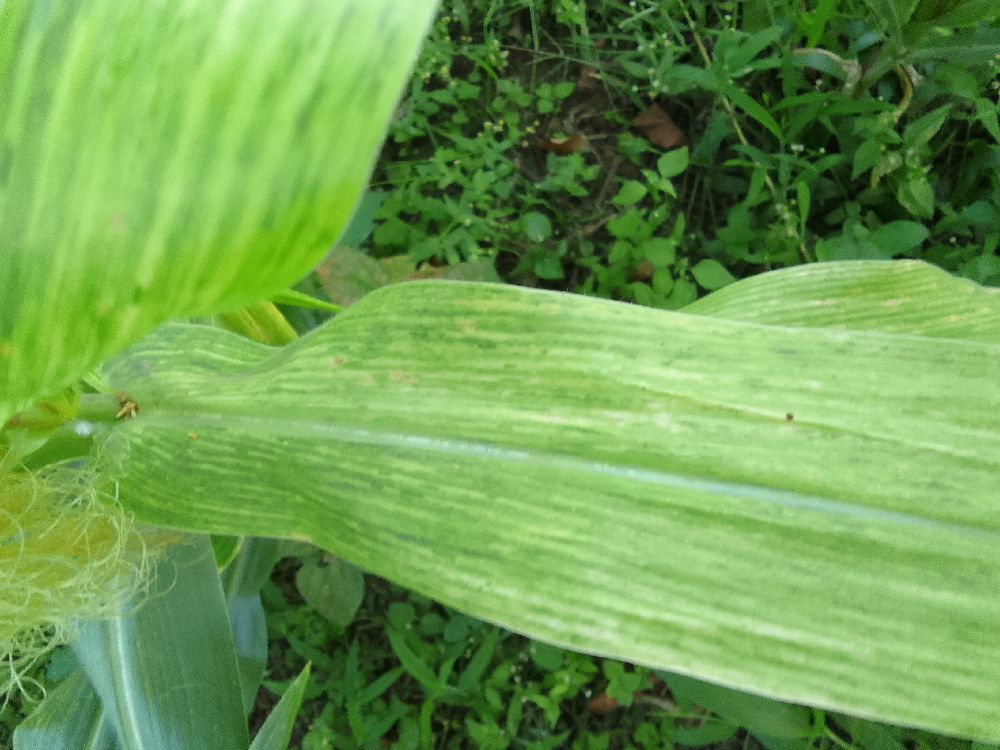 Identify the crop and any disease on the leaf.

maize, maize lethal necrosis
